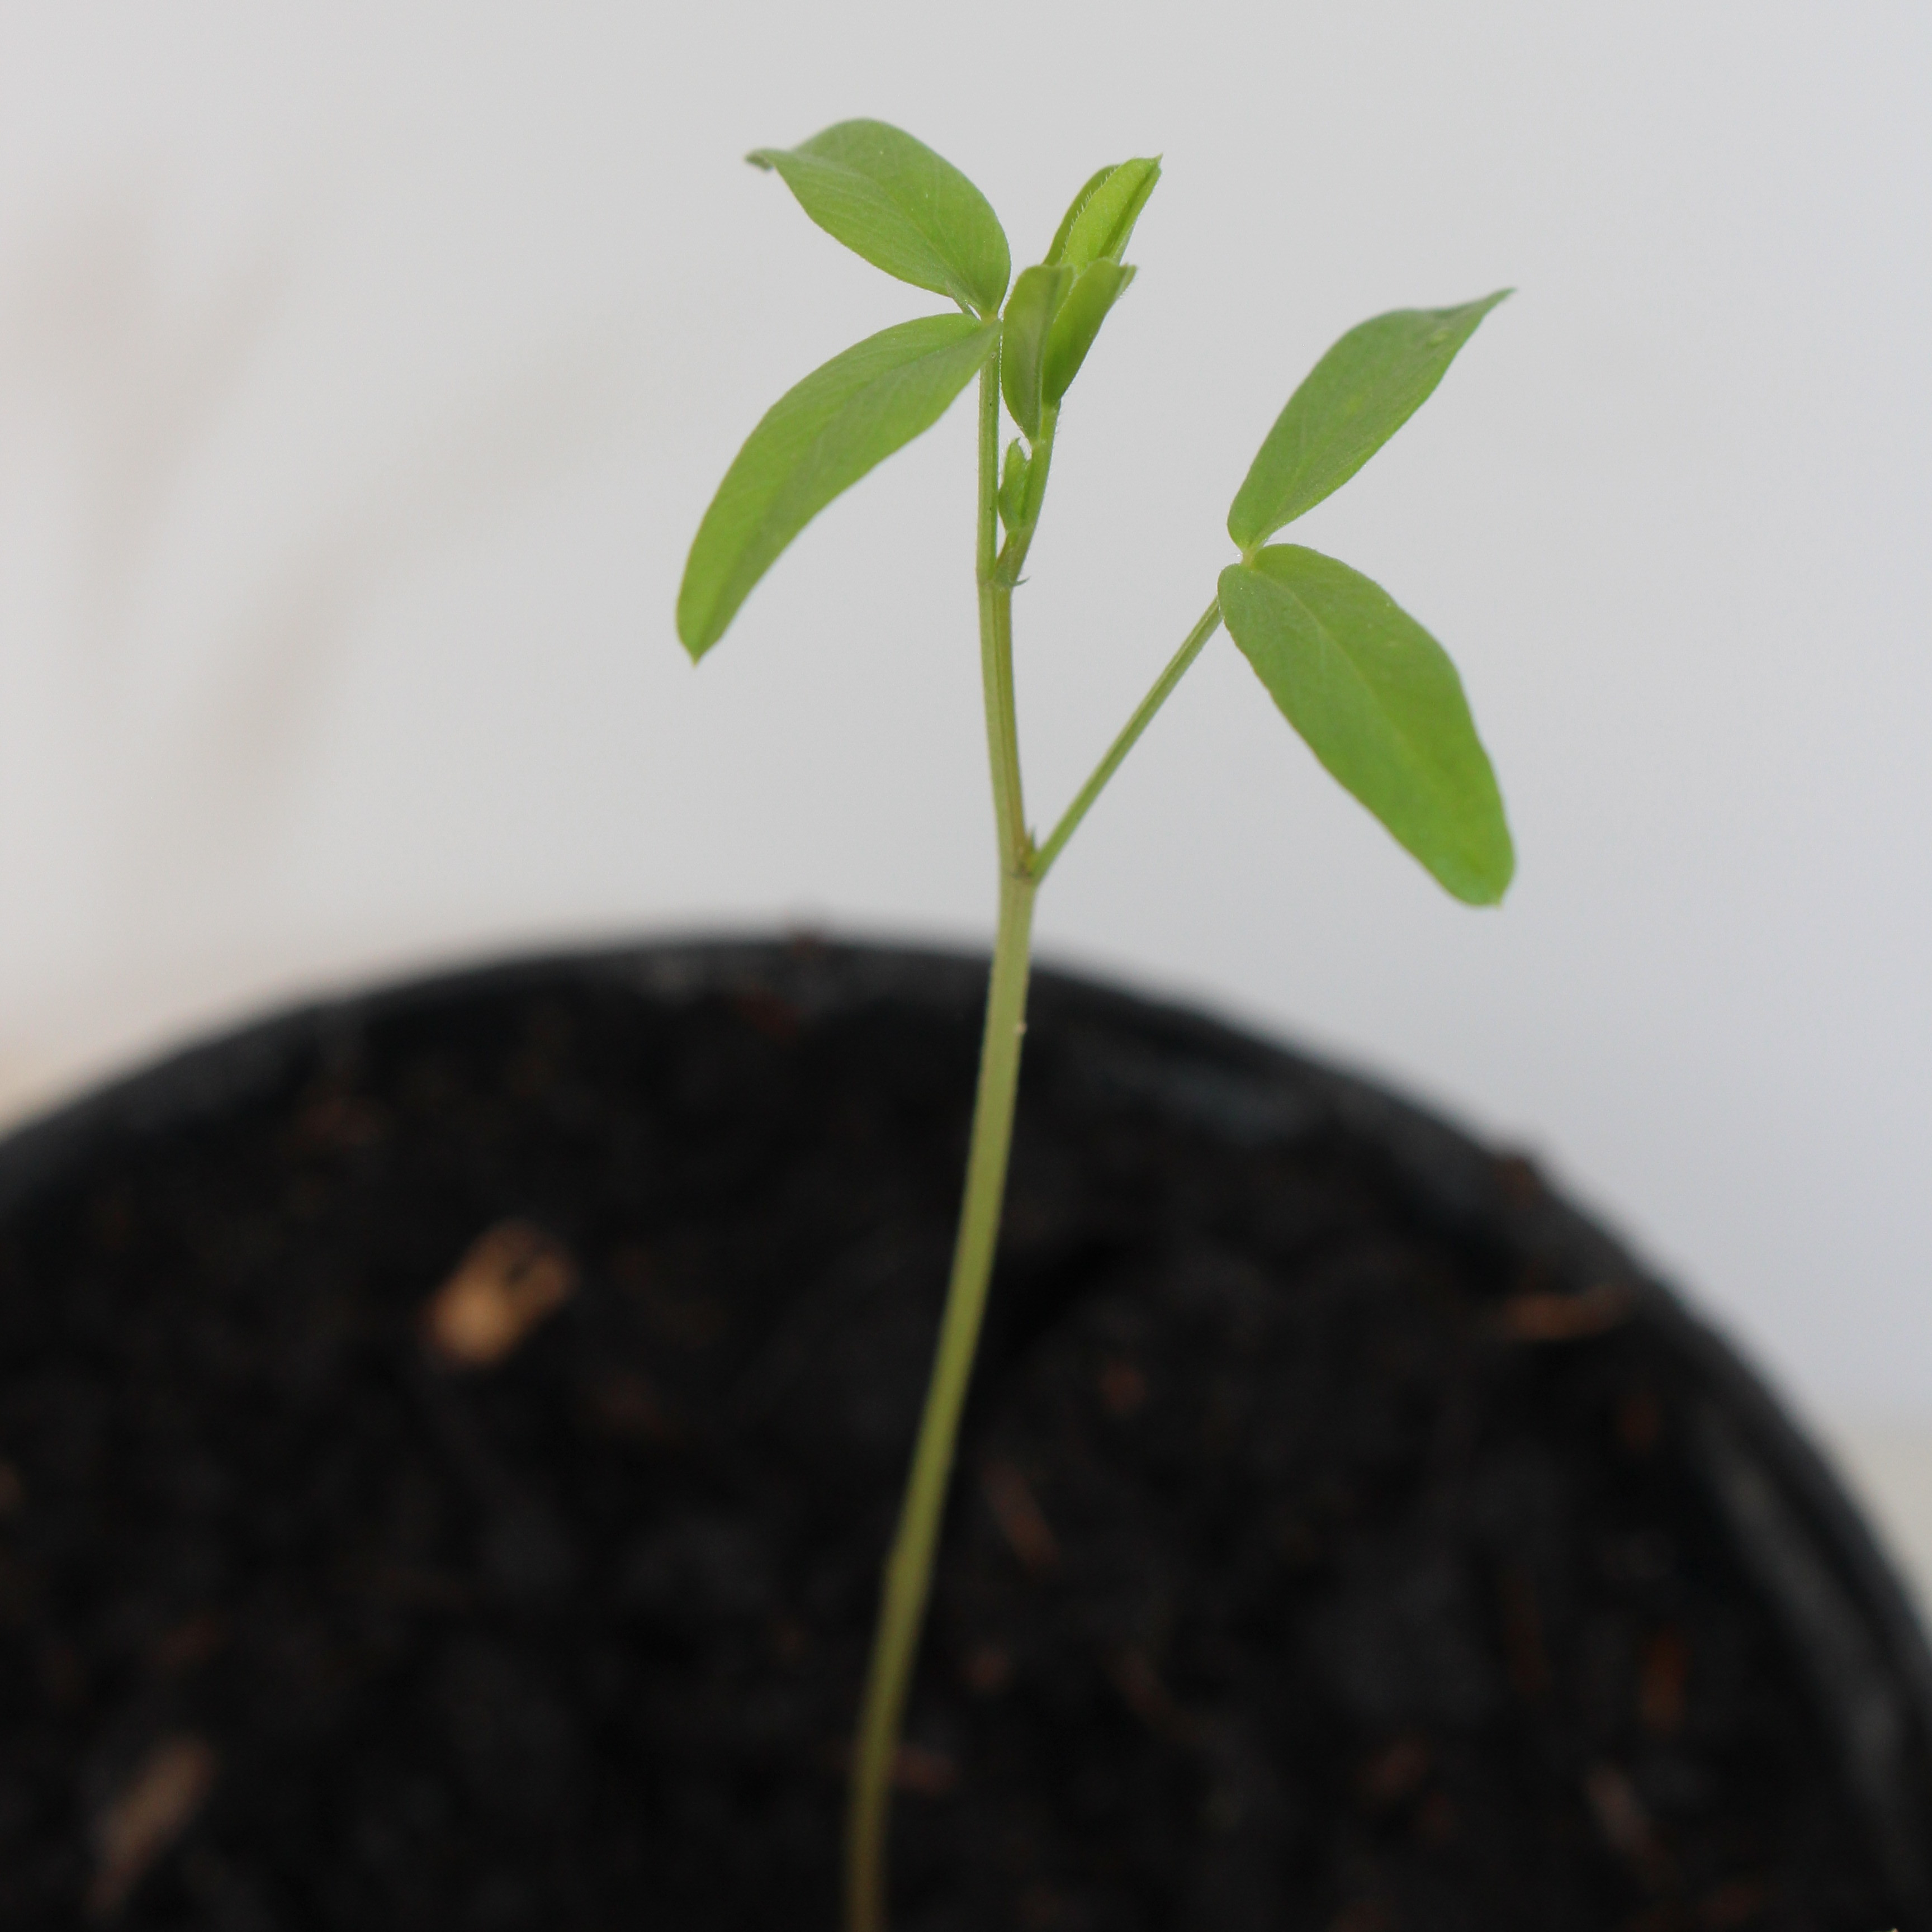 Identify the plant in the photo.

Vicia sativa
